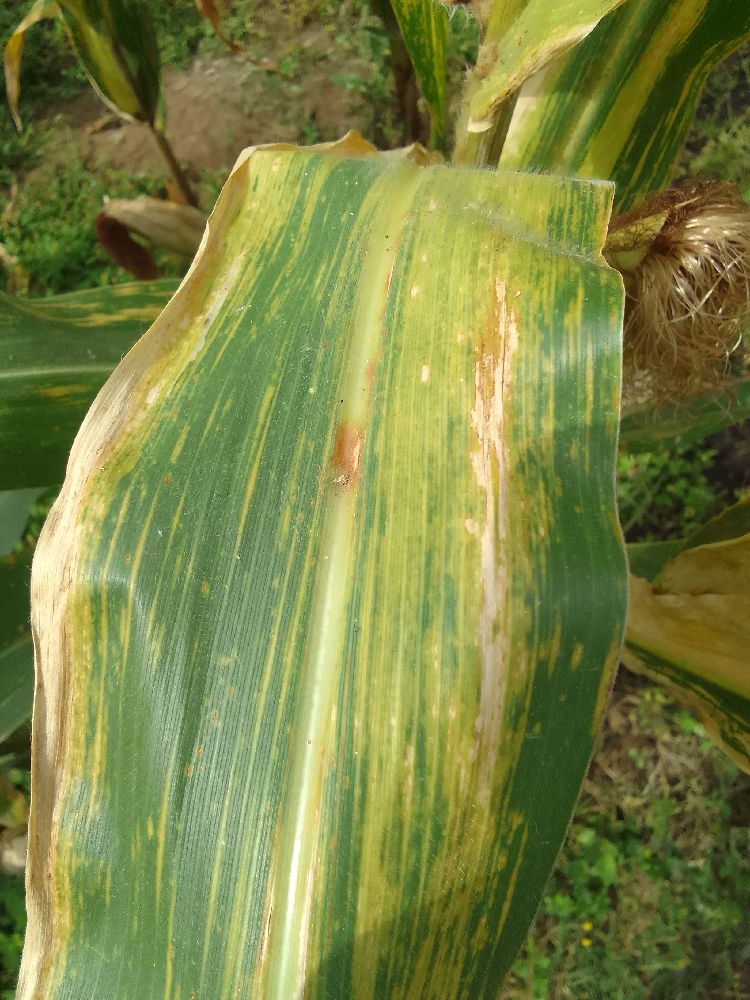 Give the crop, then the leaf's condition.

maize, maize lethal necrosis
